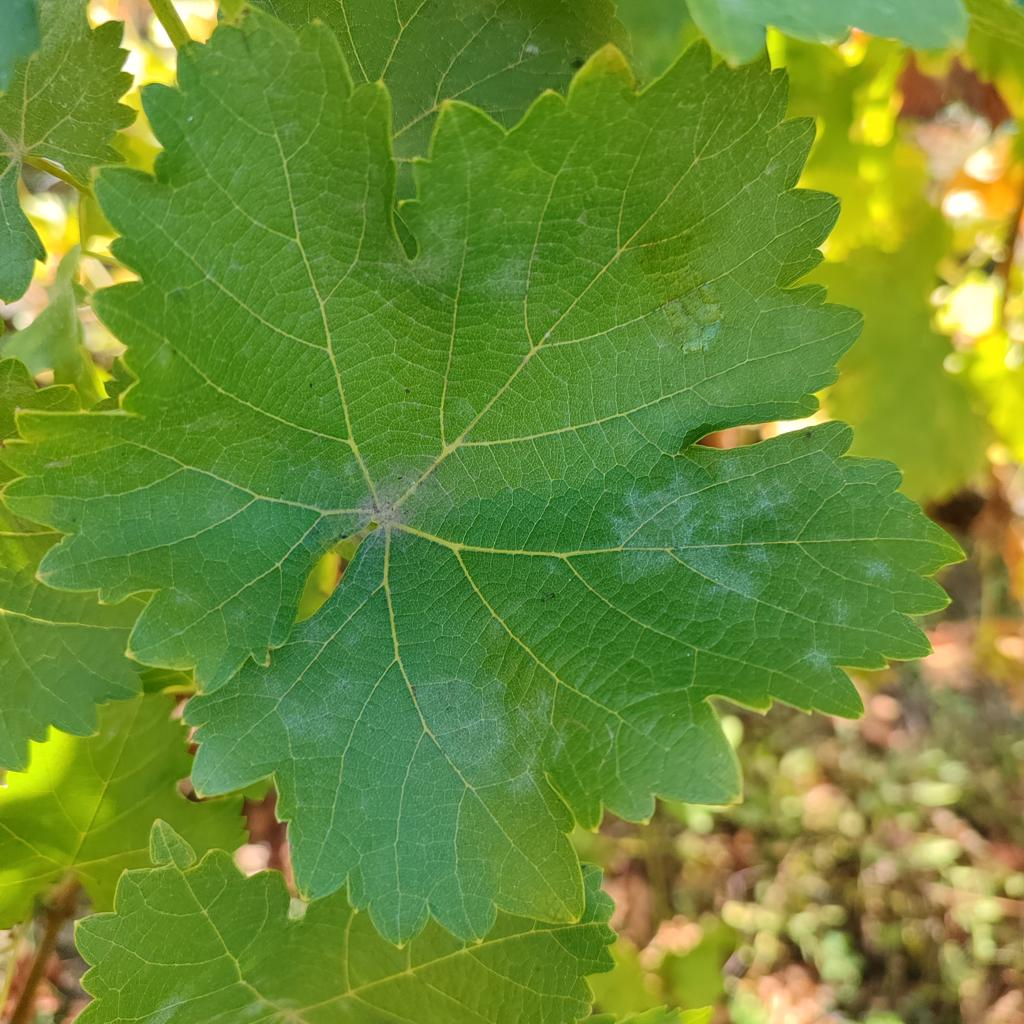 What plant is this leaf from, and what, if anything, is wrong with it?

grapevine, powdery mildew
